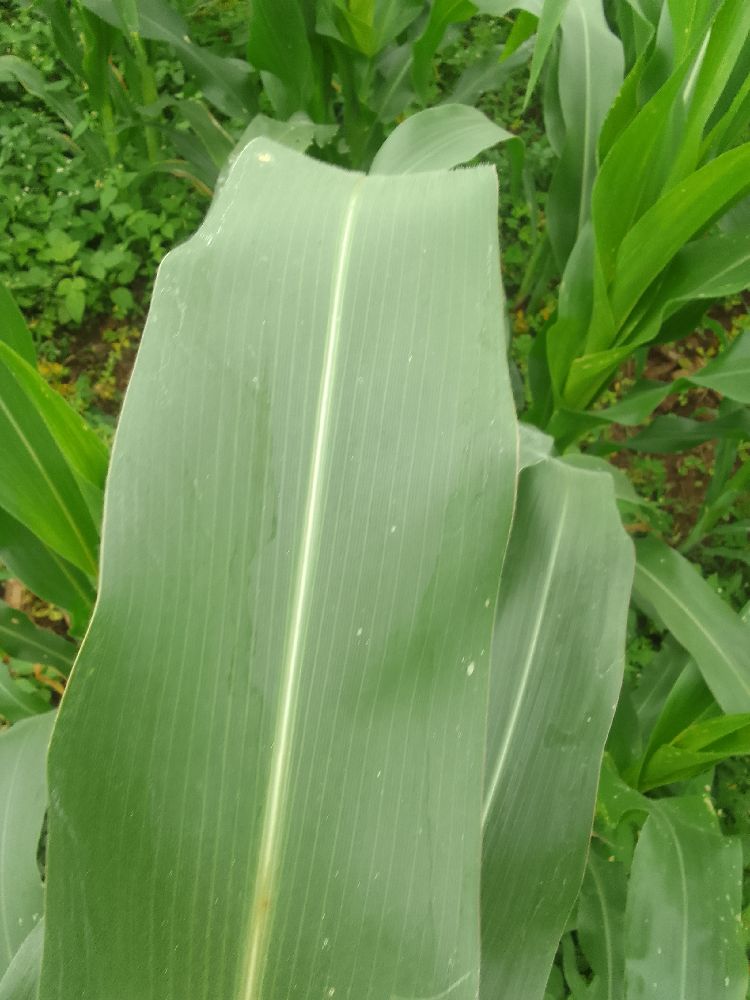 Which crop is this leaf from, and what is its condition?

maize, healthy
